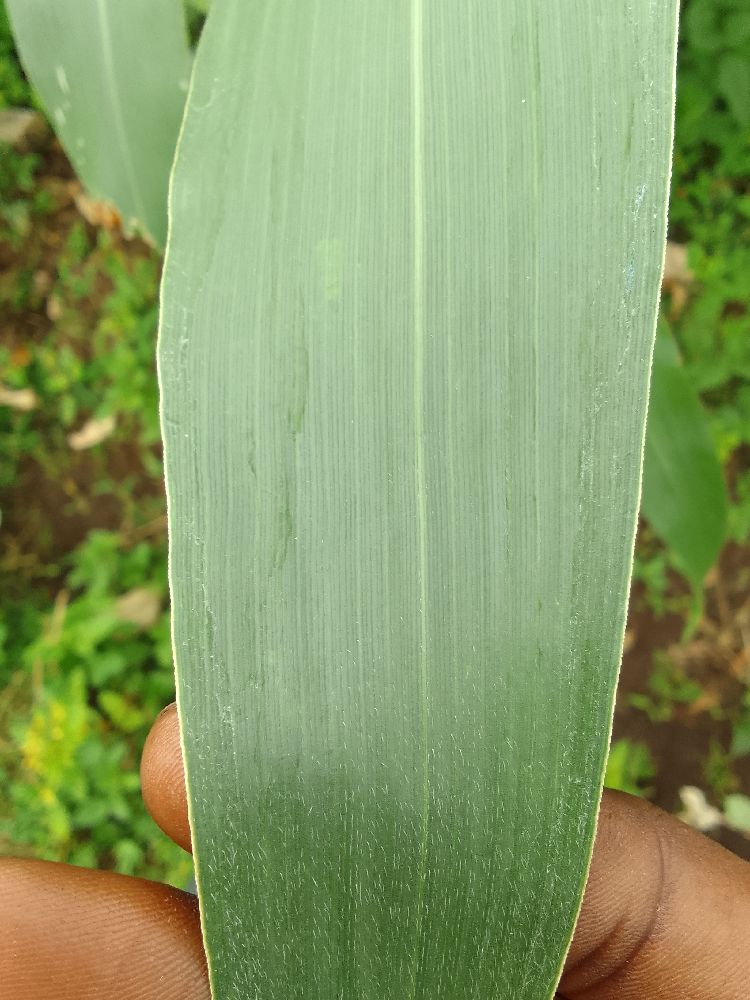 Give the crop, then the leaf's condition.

maize, healthy
